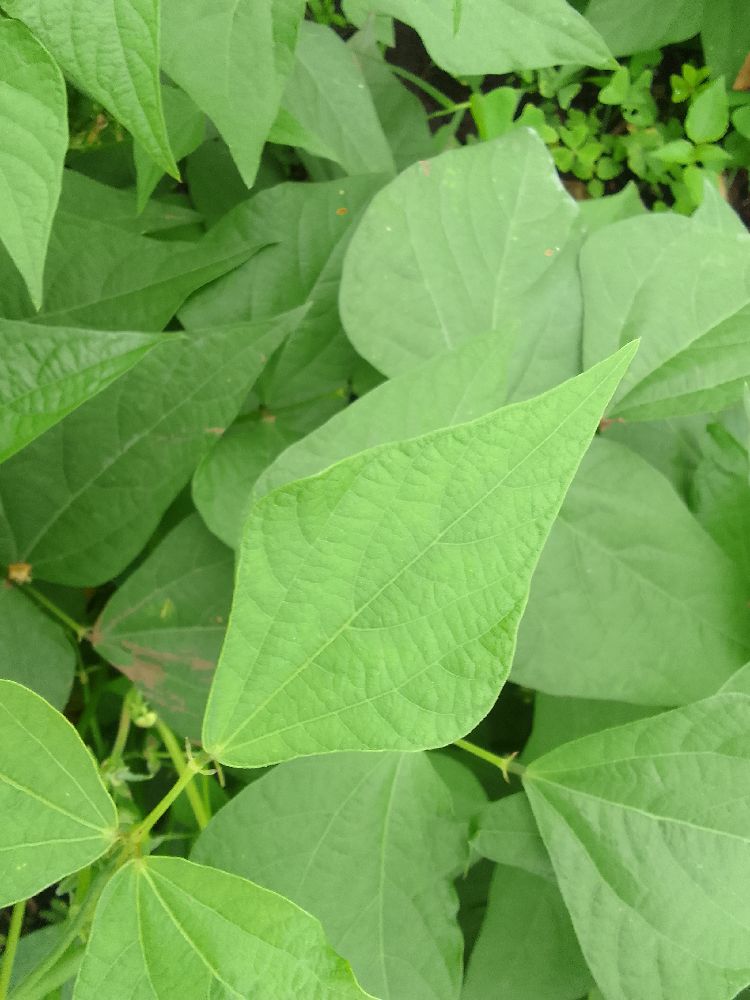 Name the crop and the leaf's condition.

common bean, healthy
